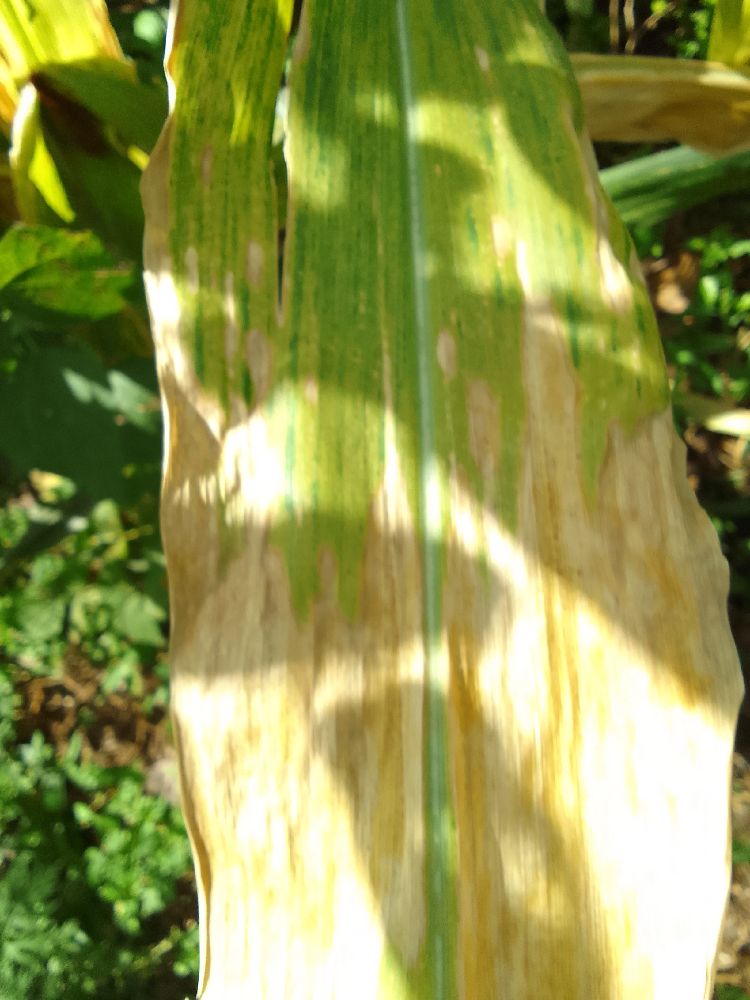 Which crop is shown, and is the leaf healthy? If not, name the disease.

maize, maize lethal necrosis
